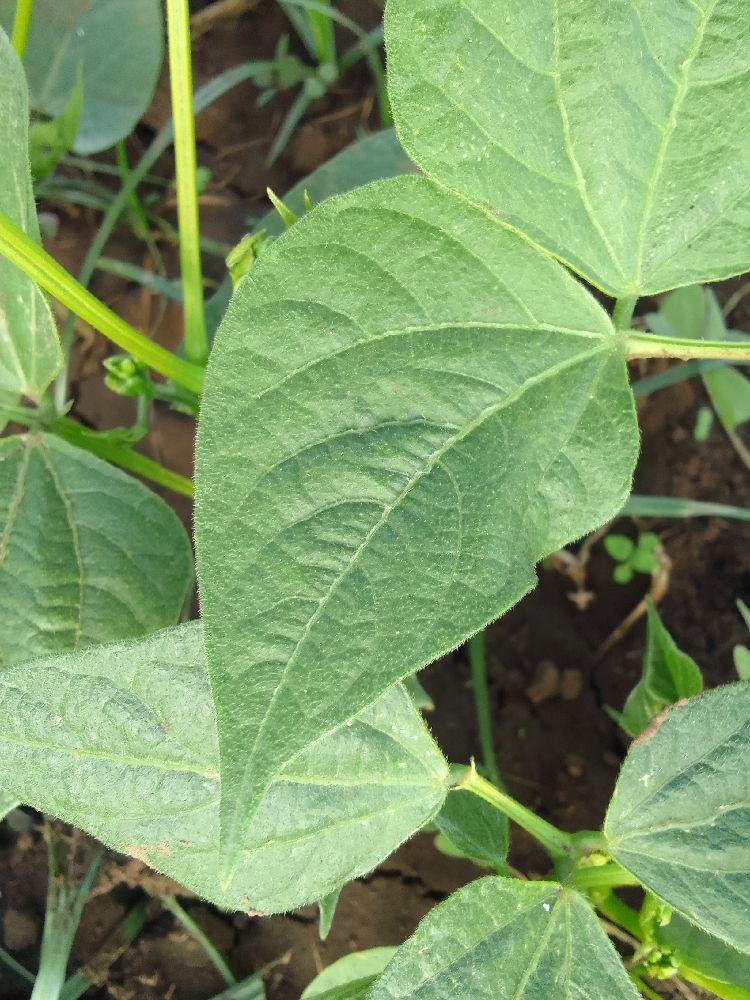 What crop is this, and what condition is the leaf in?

common bean, healthy
